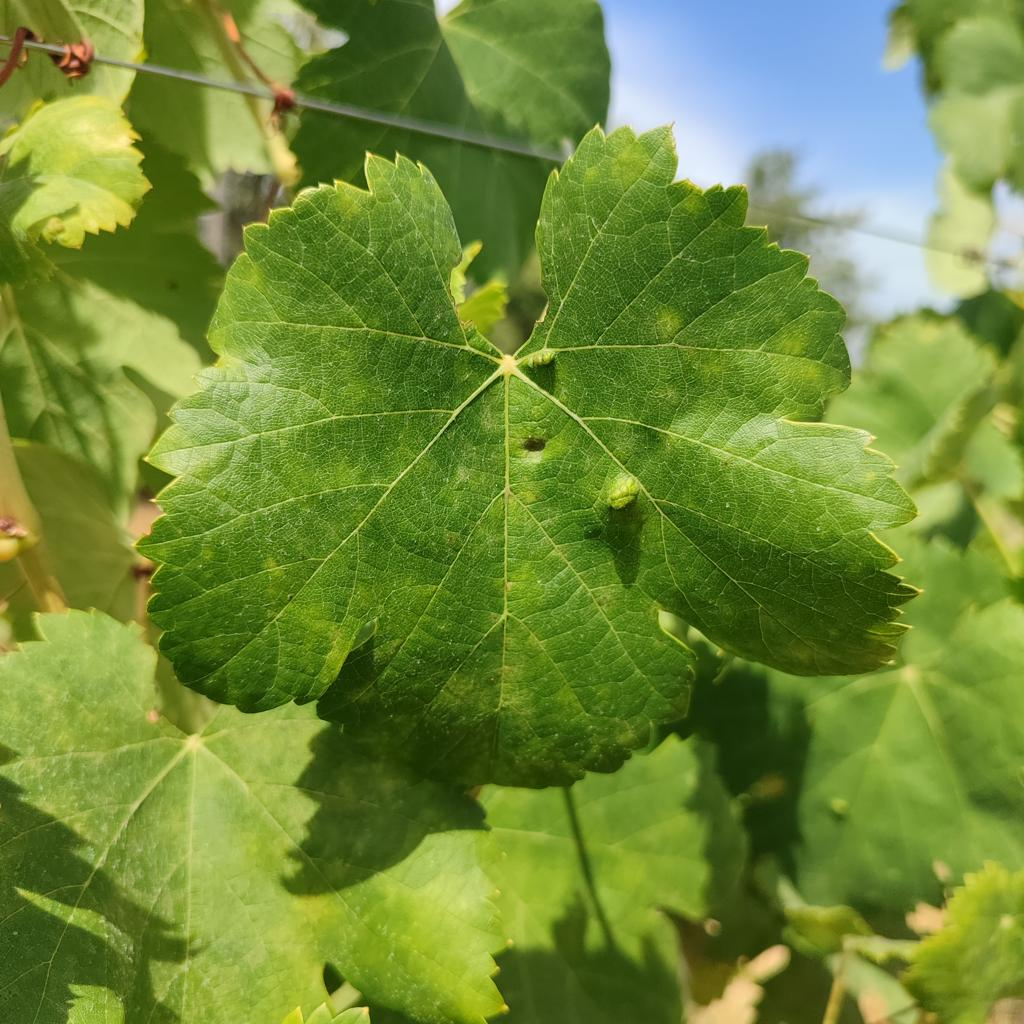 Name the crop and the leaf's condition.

grapevine, erineum mite
